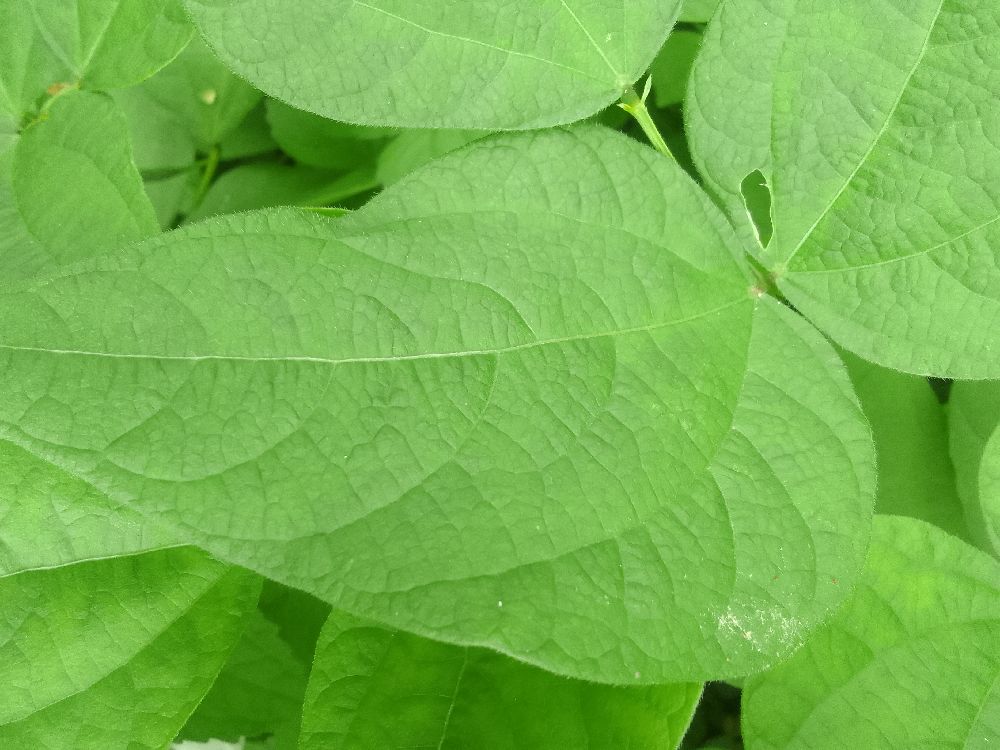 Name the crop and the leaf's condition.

common bean, healthy
